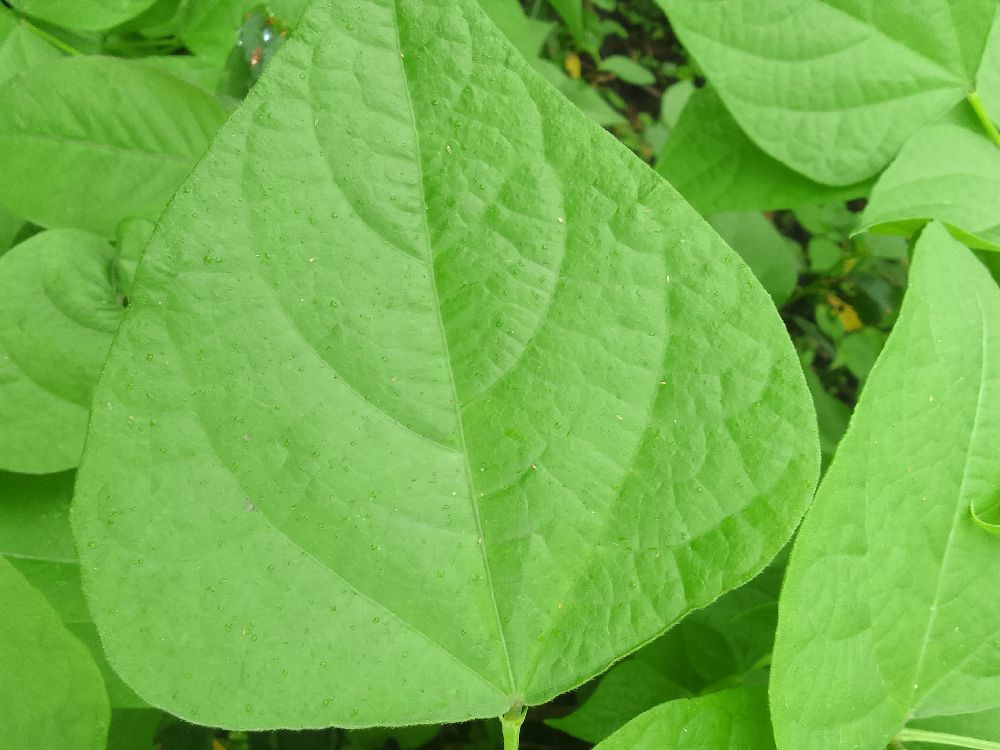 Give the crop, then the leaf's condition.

common bean, healthy
